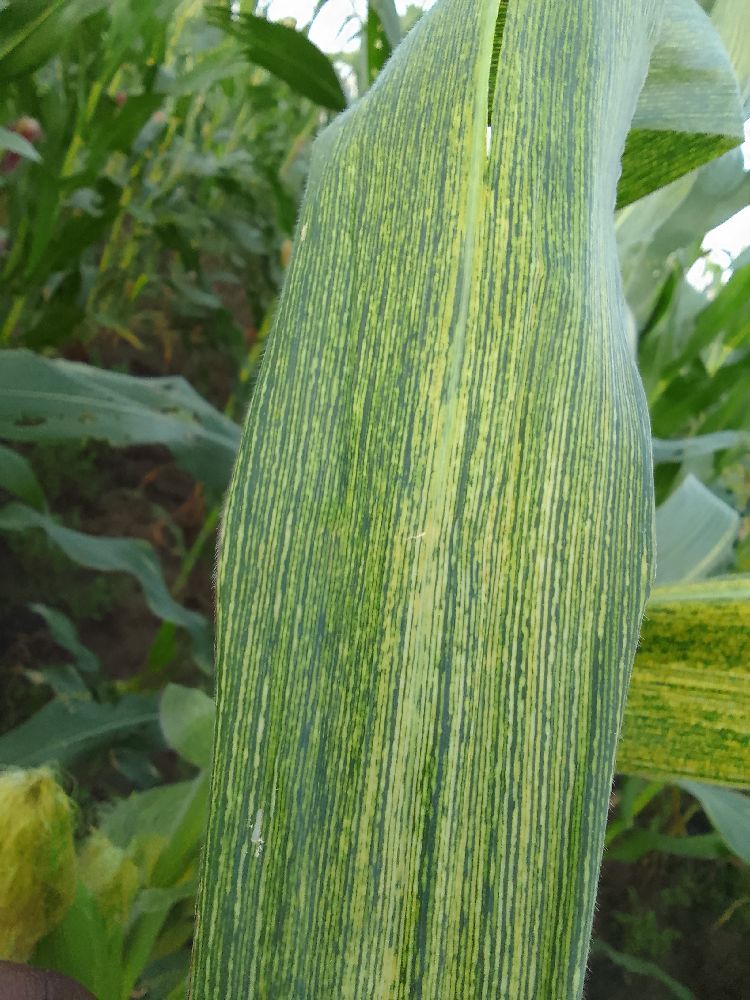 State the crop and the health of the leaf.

maize, maize streak virus
